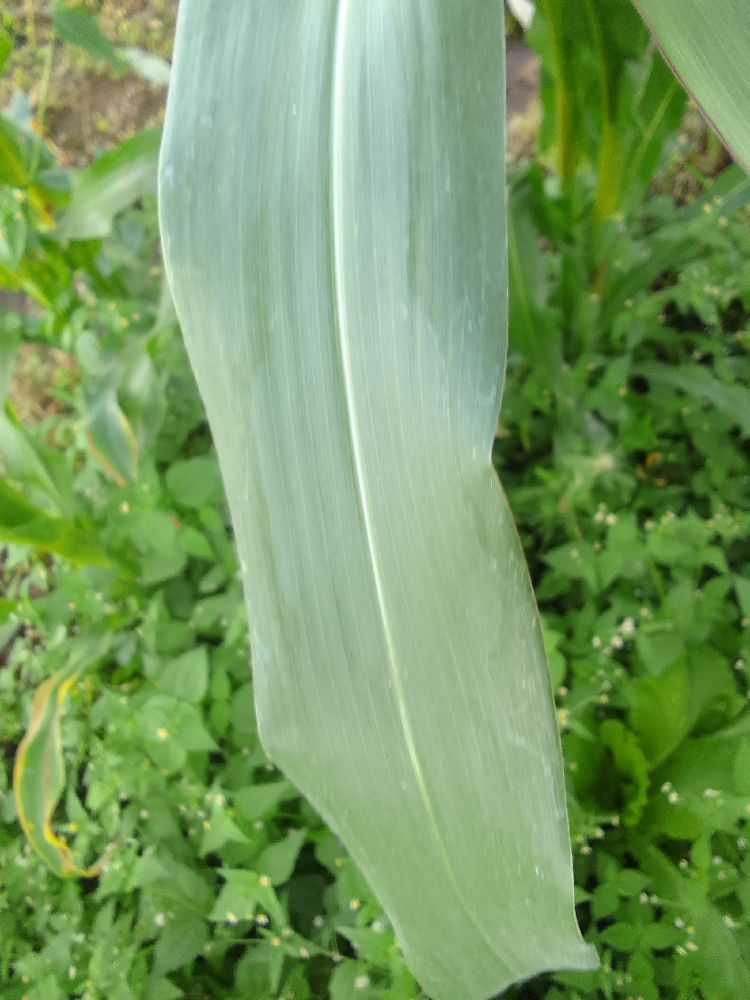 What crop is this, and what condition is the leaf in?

maize, healthy
